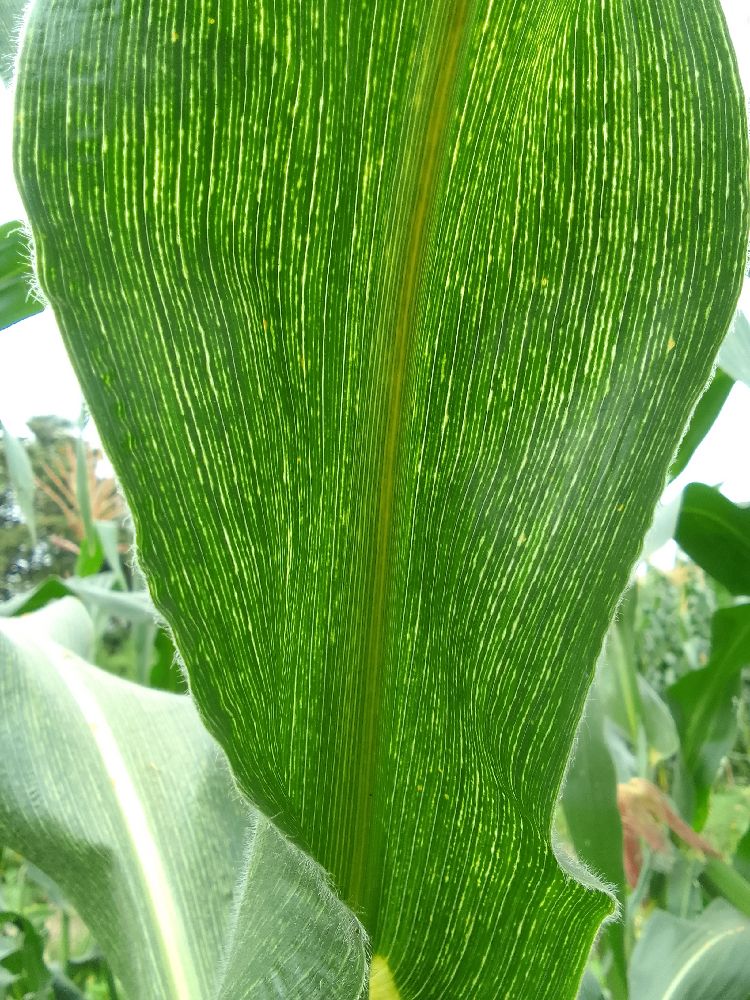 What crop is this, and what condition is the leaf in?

maize, maize streak virus
